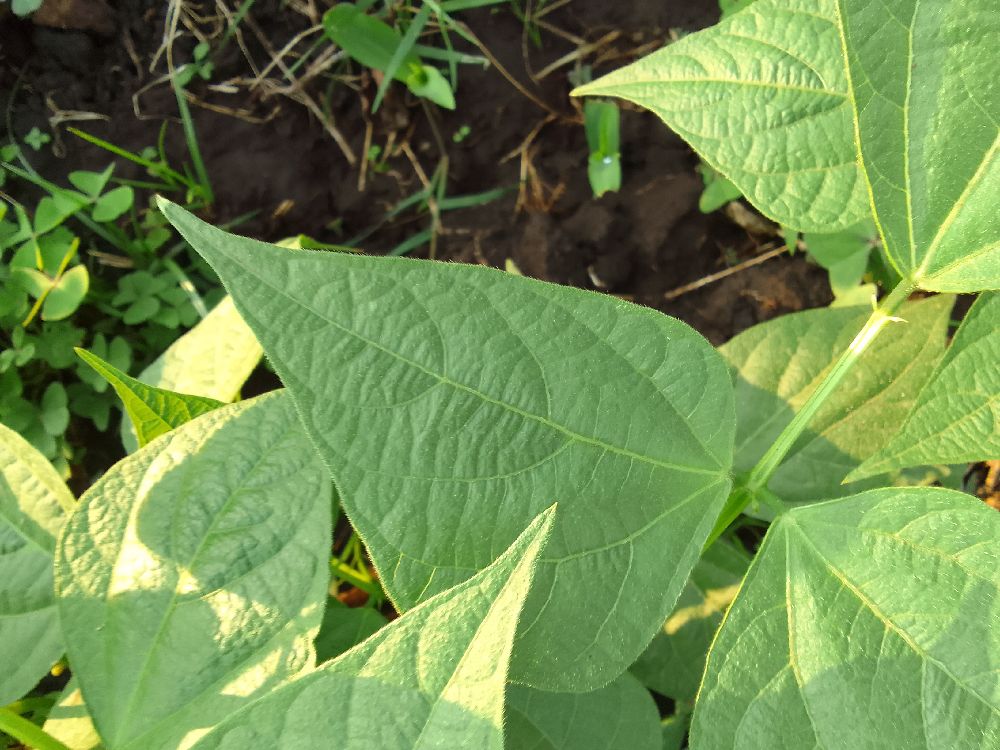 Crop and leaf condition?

common bean, healthy
